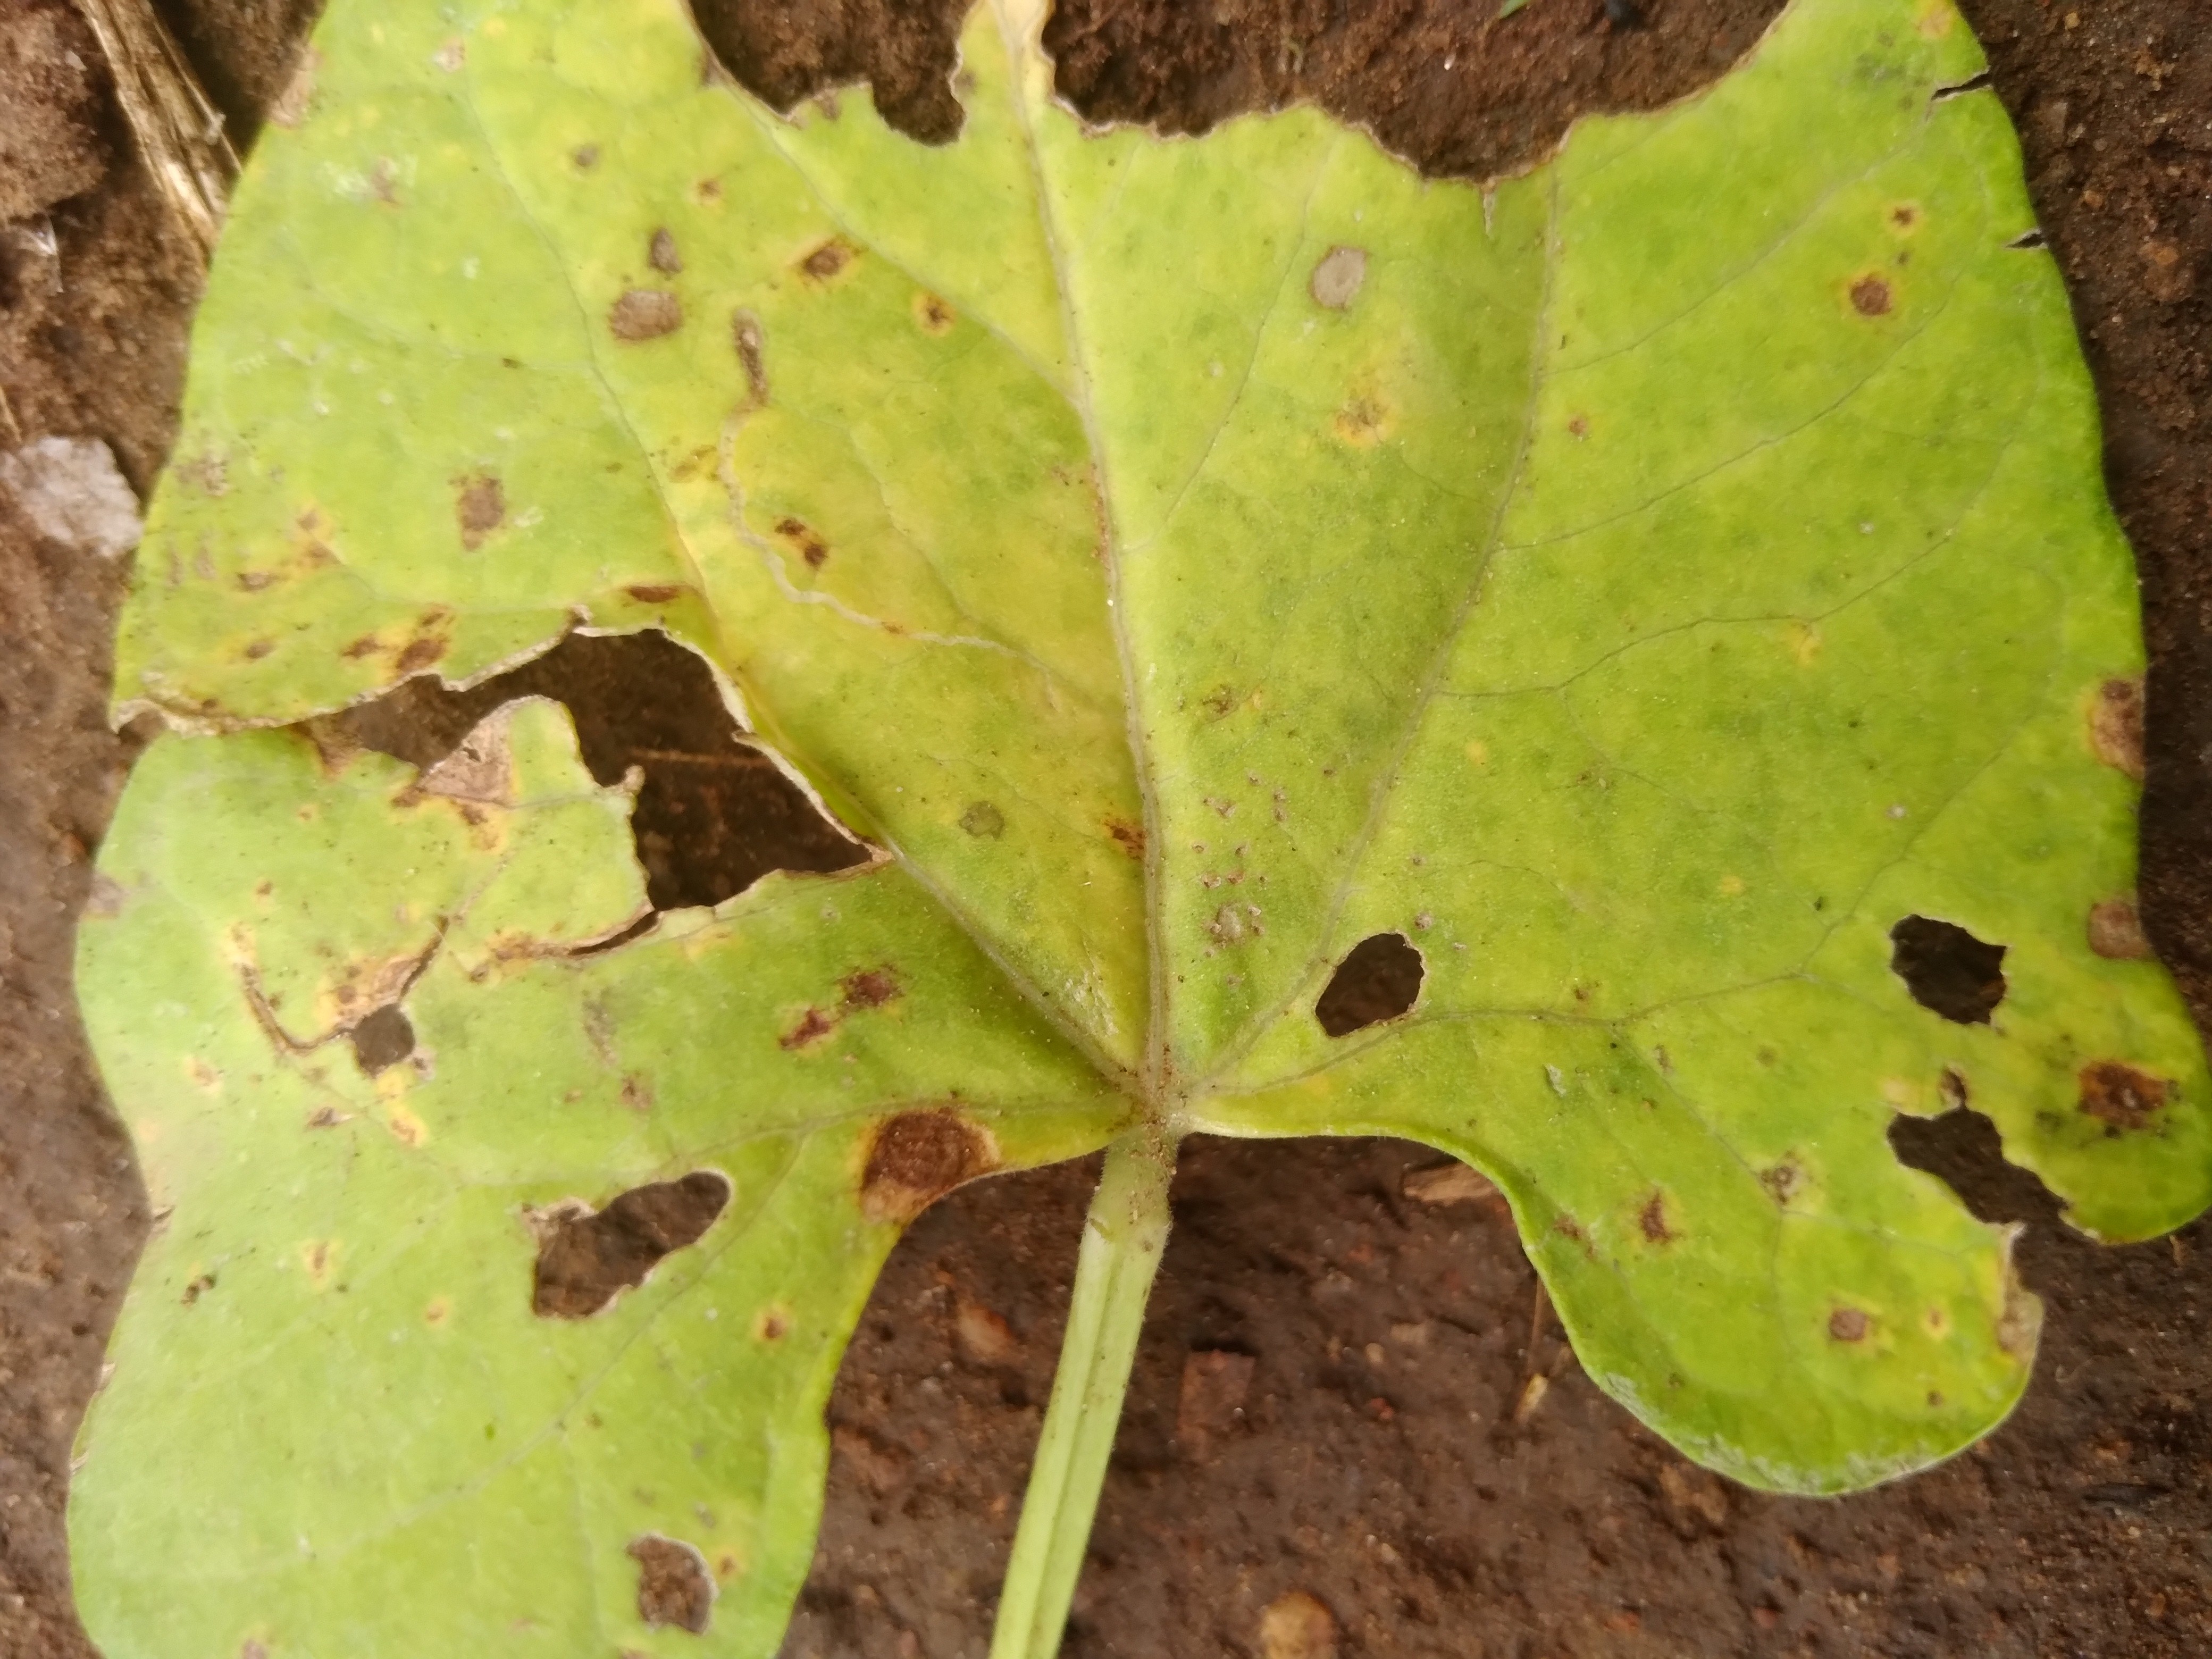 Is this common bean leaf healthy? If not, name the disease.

rust
